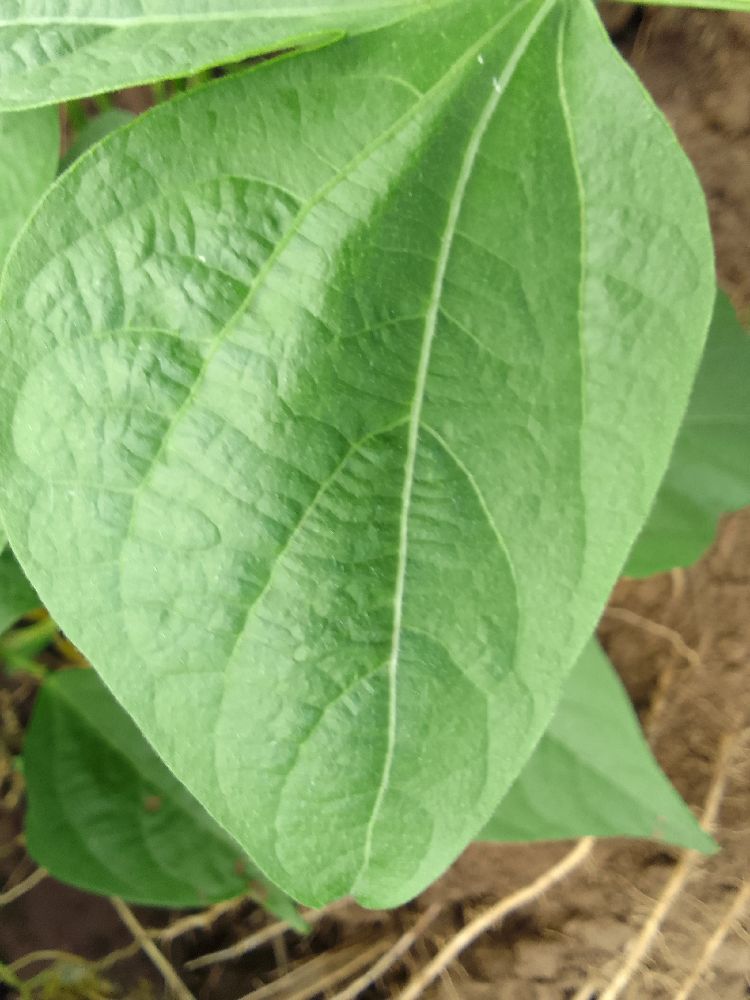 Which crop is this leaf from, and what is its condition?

common bean, healthy
